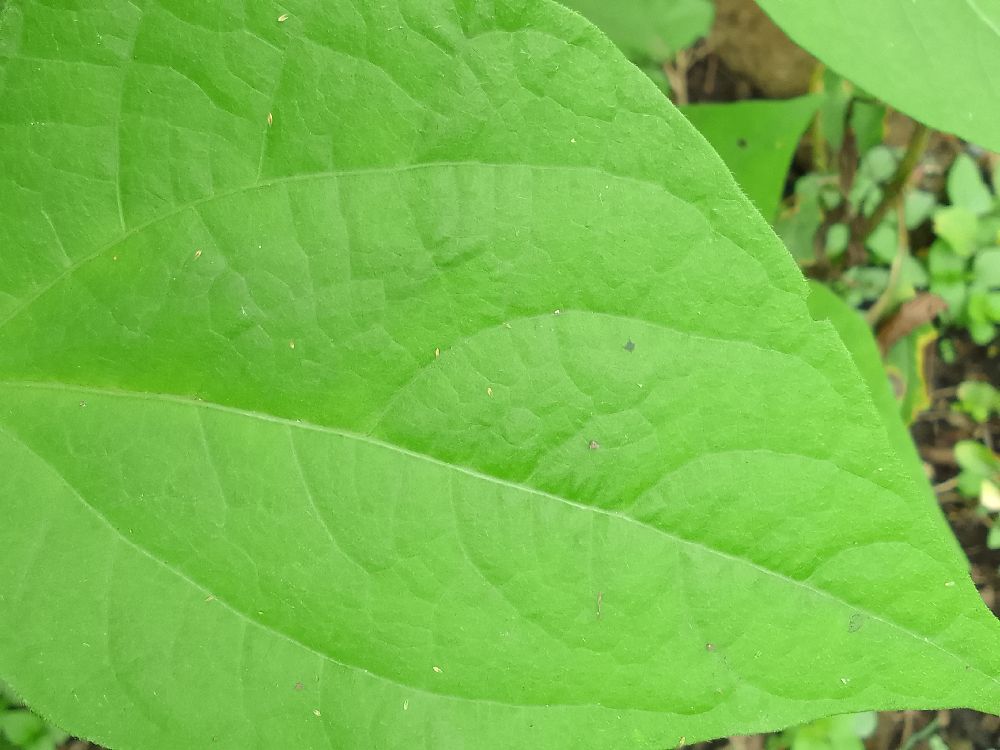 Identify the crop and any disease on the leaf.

common bean, healthy
